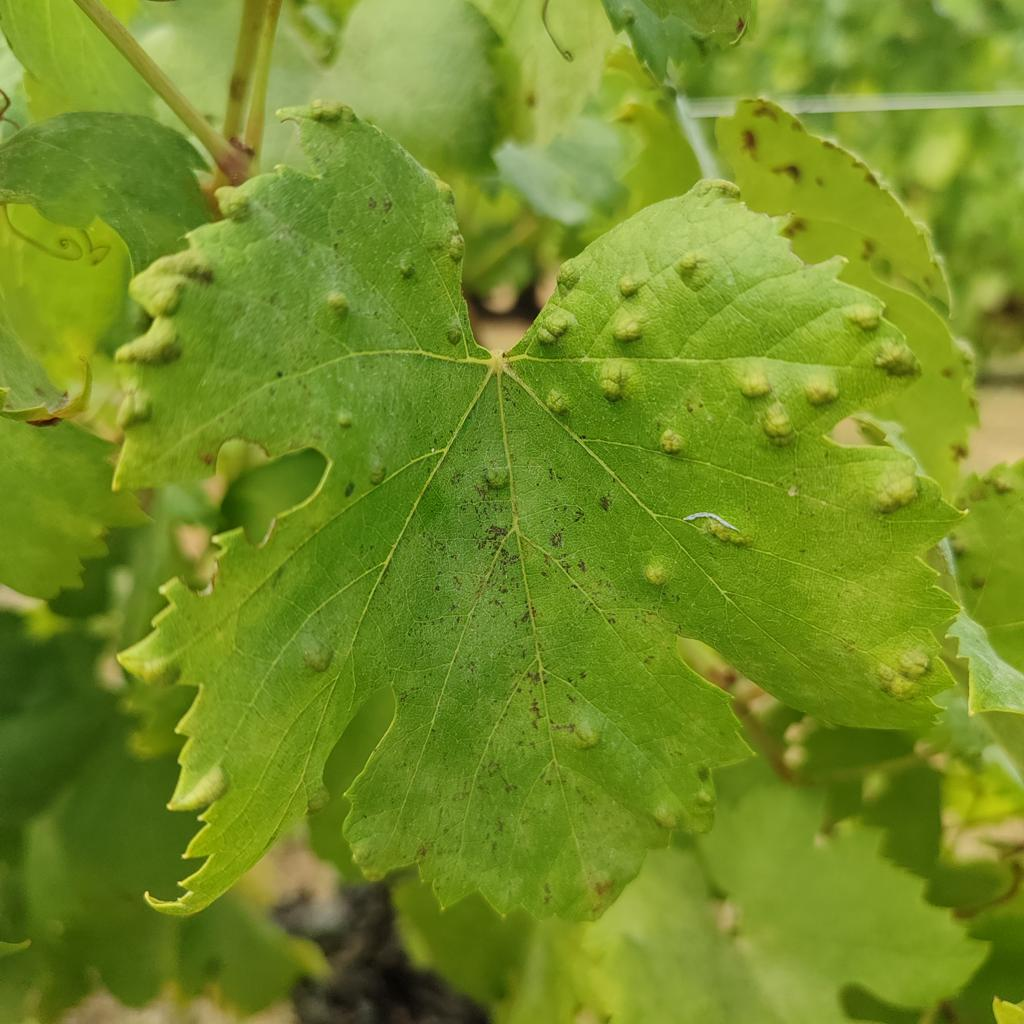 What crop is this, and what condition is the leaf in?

grapevine, erineum mite
